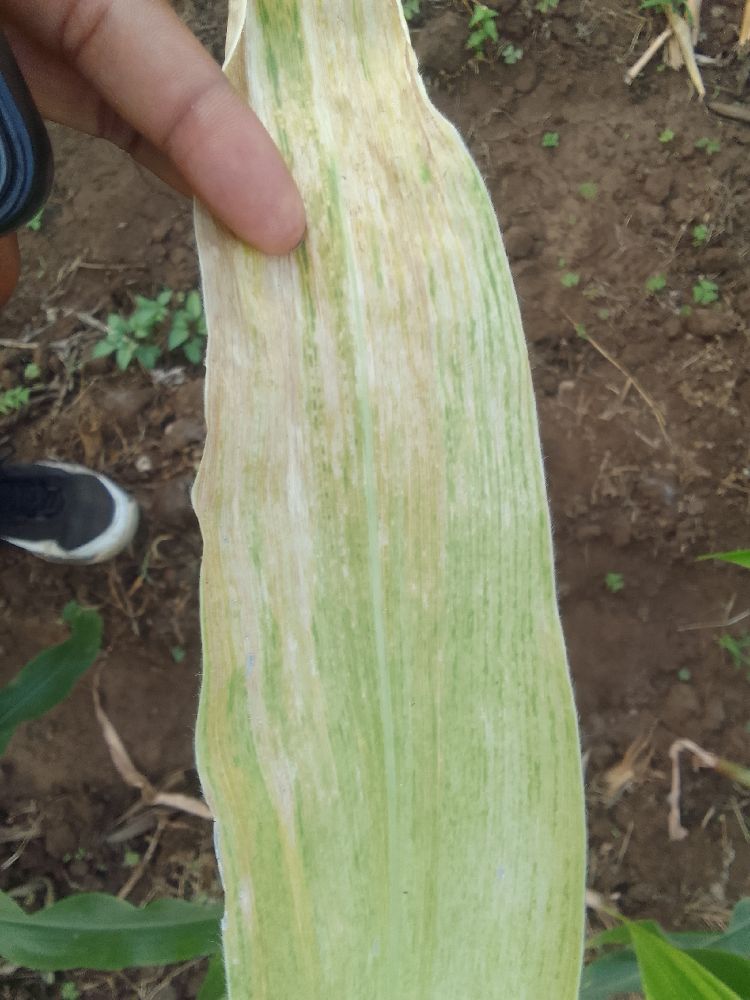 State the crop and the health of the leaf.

maize, maize lethal necrosis
